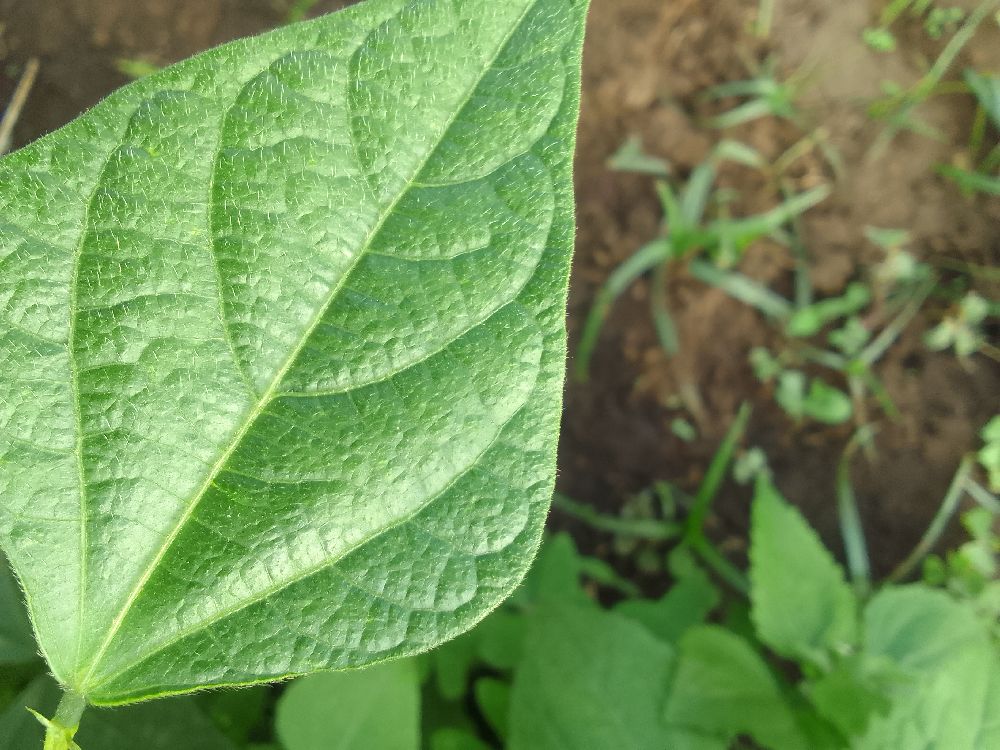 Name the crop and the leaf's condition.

common bean, healthy
